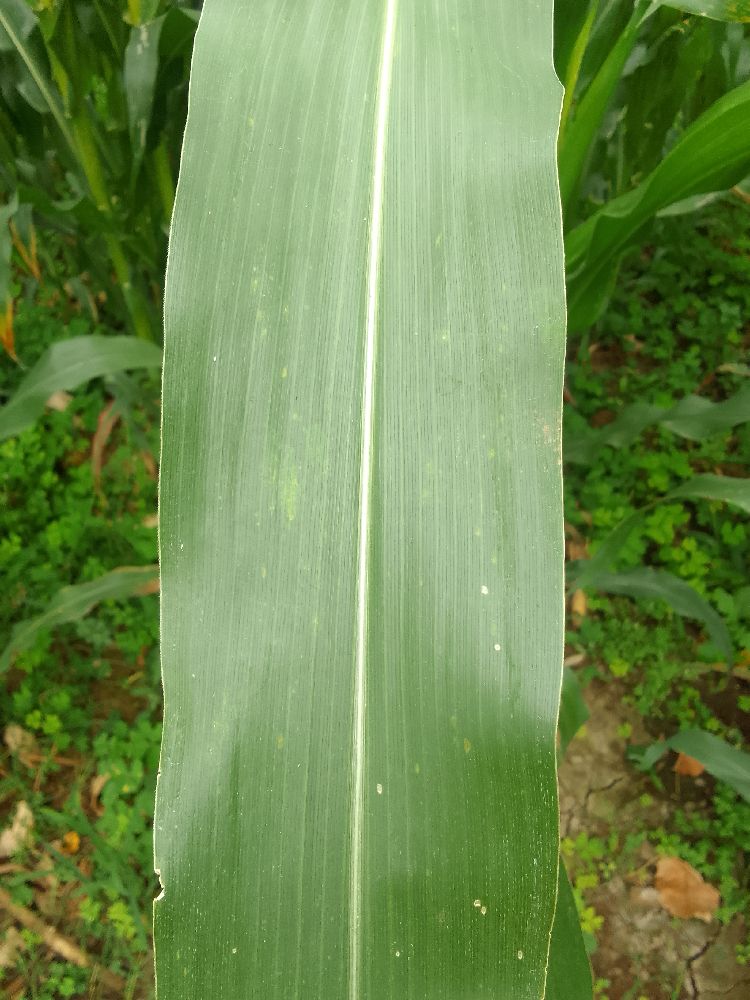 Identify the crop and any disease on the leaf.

maize, healthy
